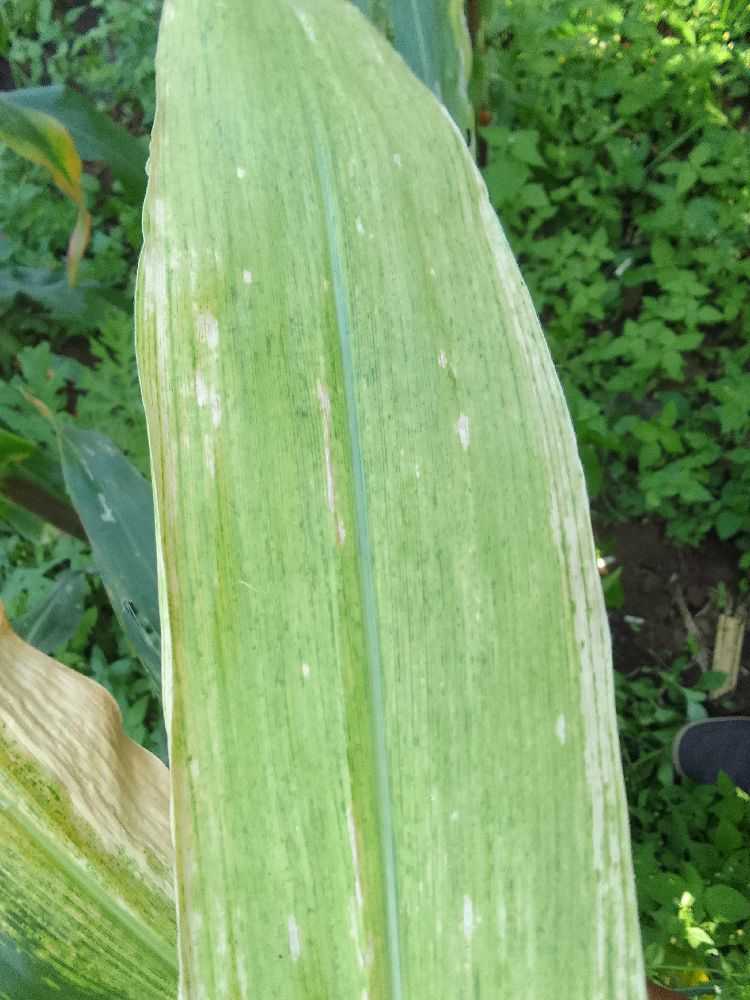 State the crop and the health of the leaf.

maize, maize lethal necrosis
